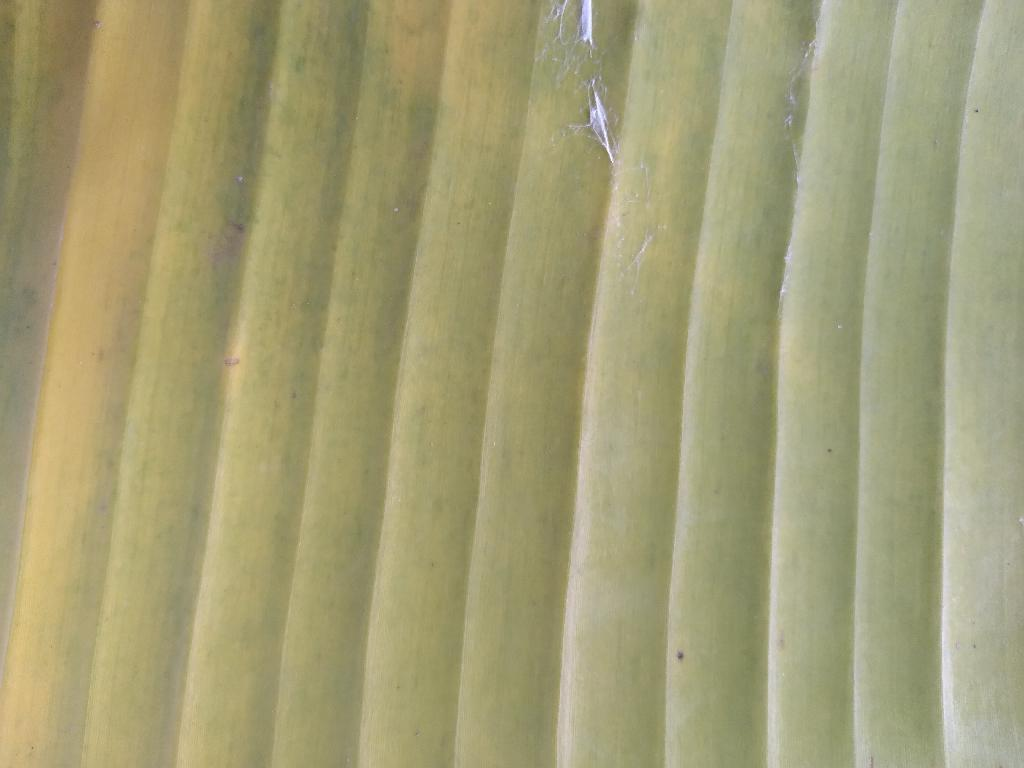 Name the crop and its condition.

banana, fusarium wilt race 1
